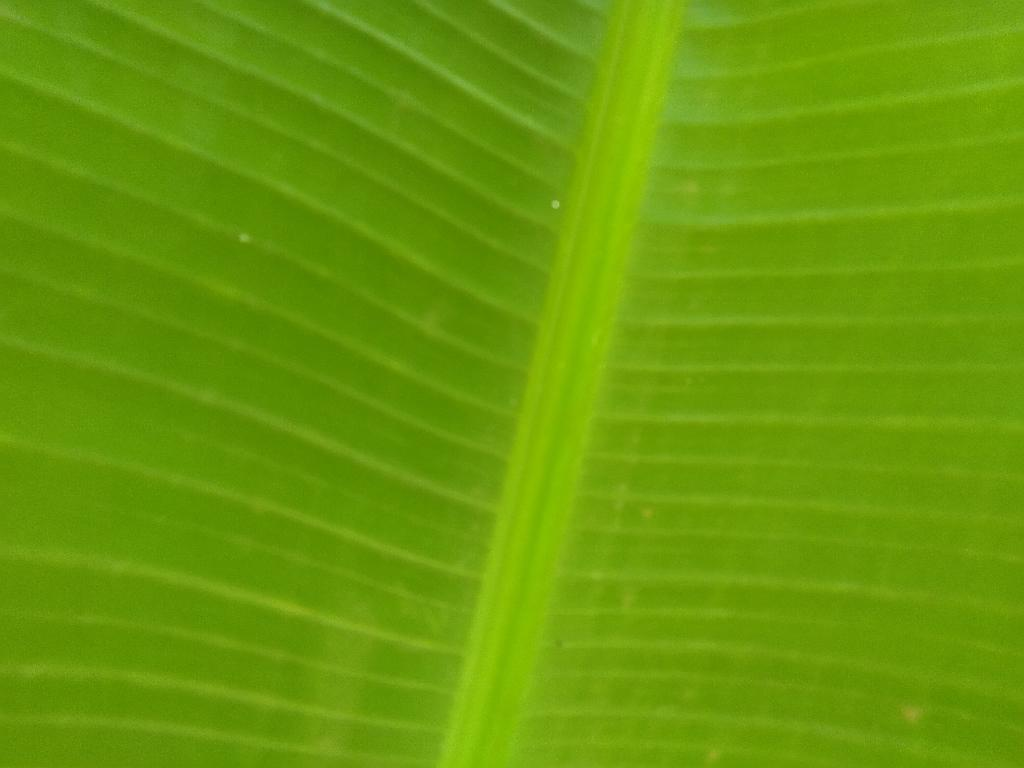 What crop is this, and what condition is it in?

banana, healthy
